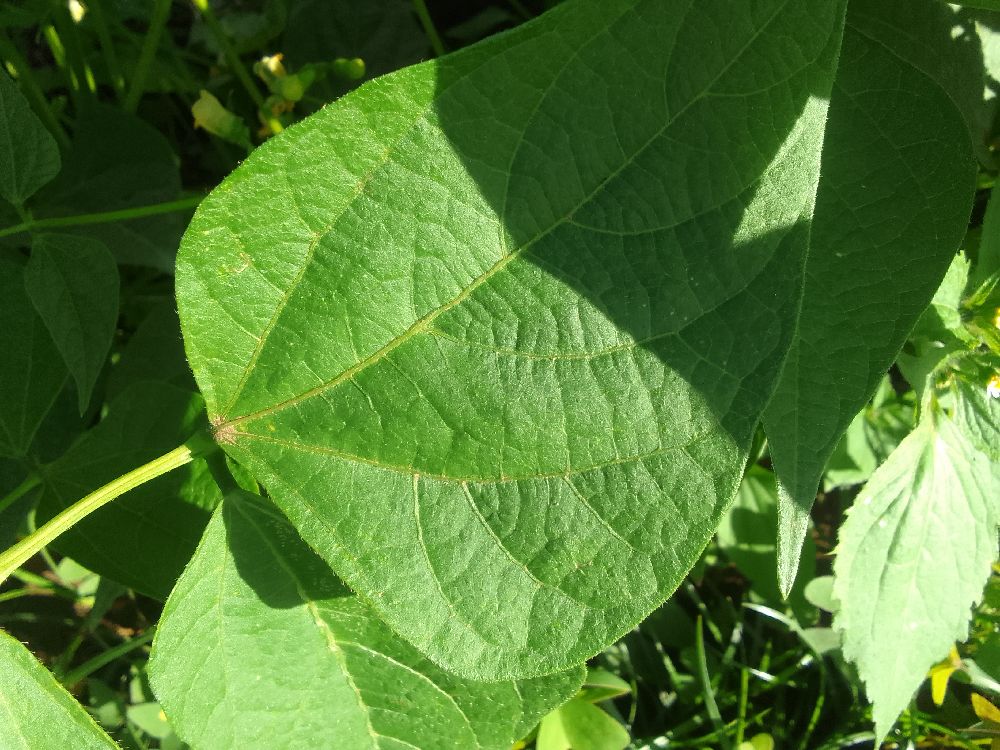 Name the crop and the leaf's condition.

common bean, healthy
